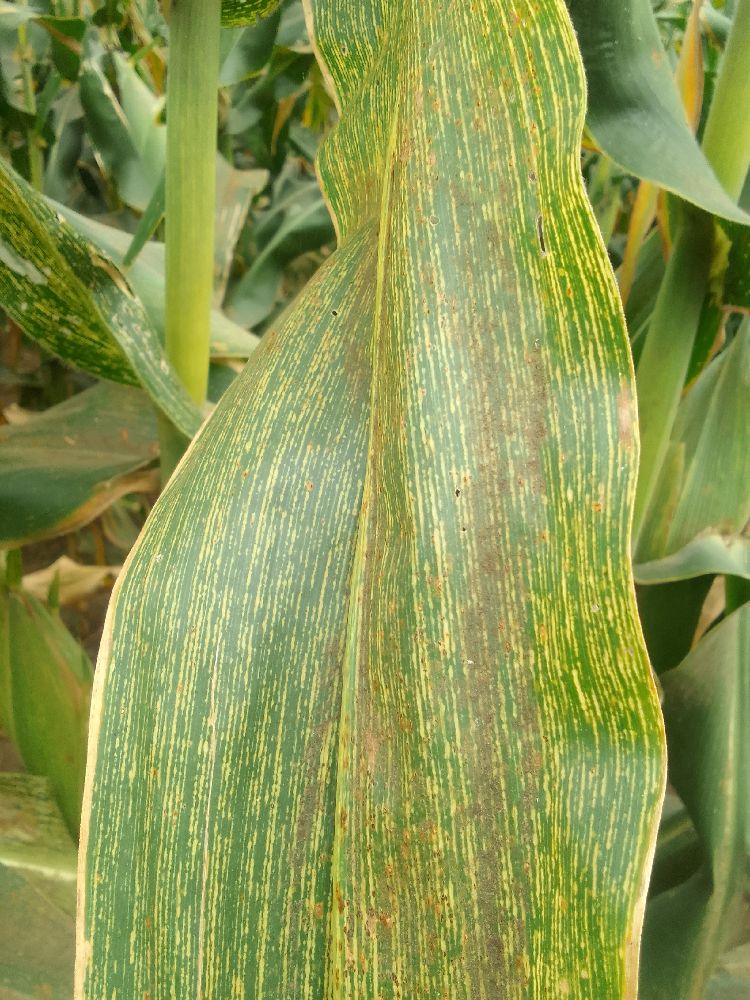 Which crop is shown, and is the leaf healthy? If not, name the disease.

maize, maize streak virus
